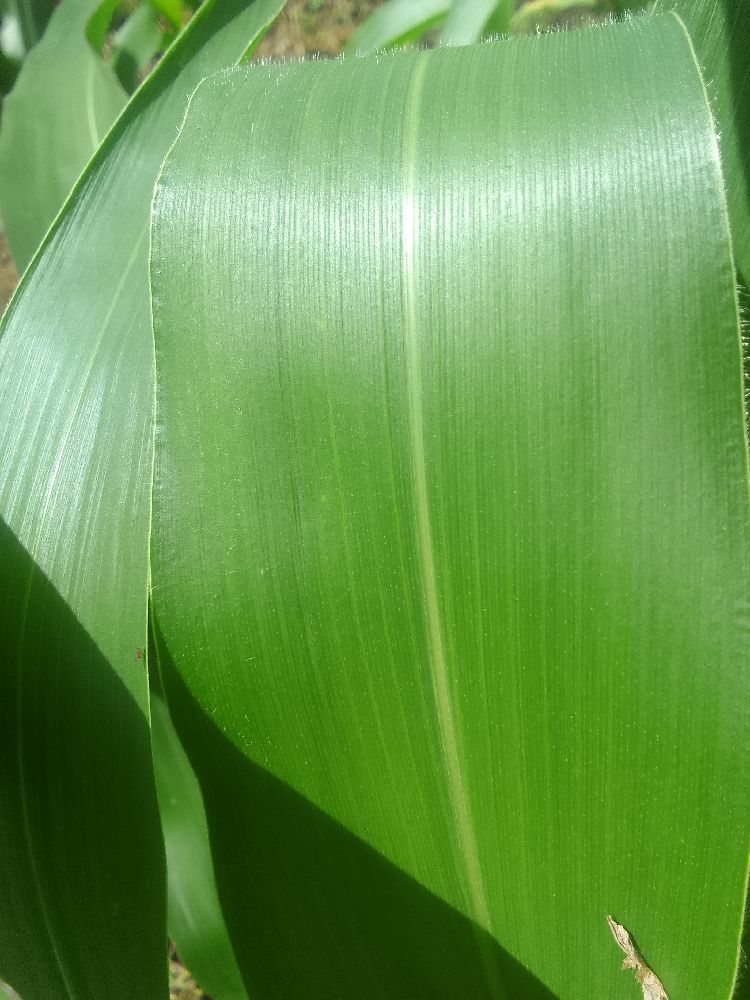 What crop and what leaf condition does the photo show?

maize, healthy
